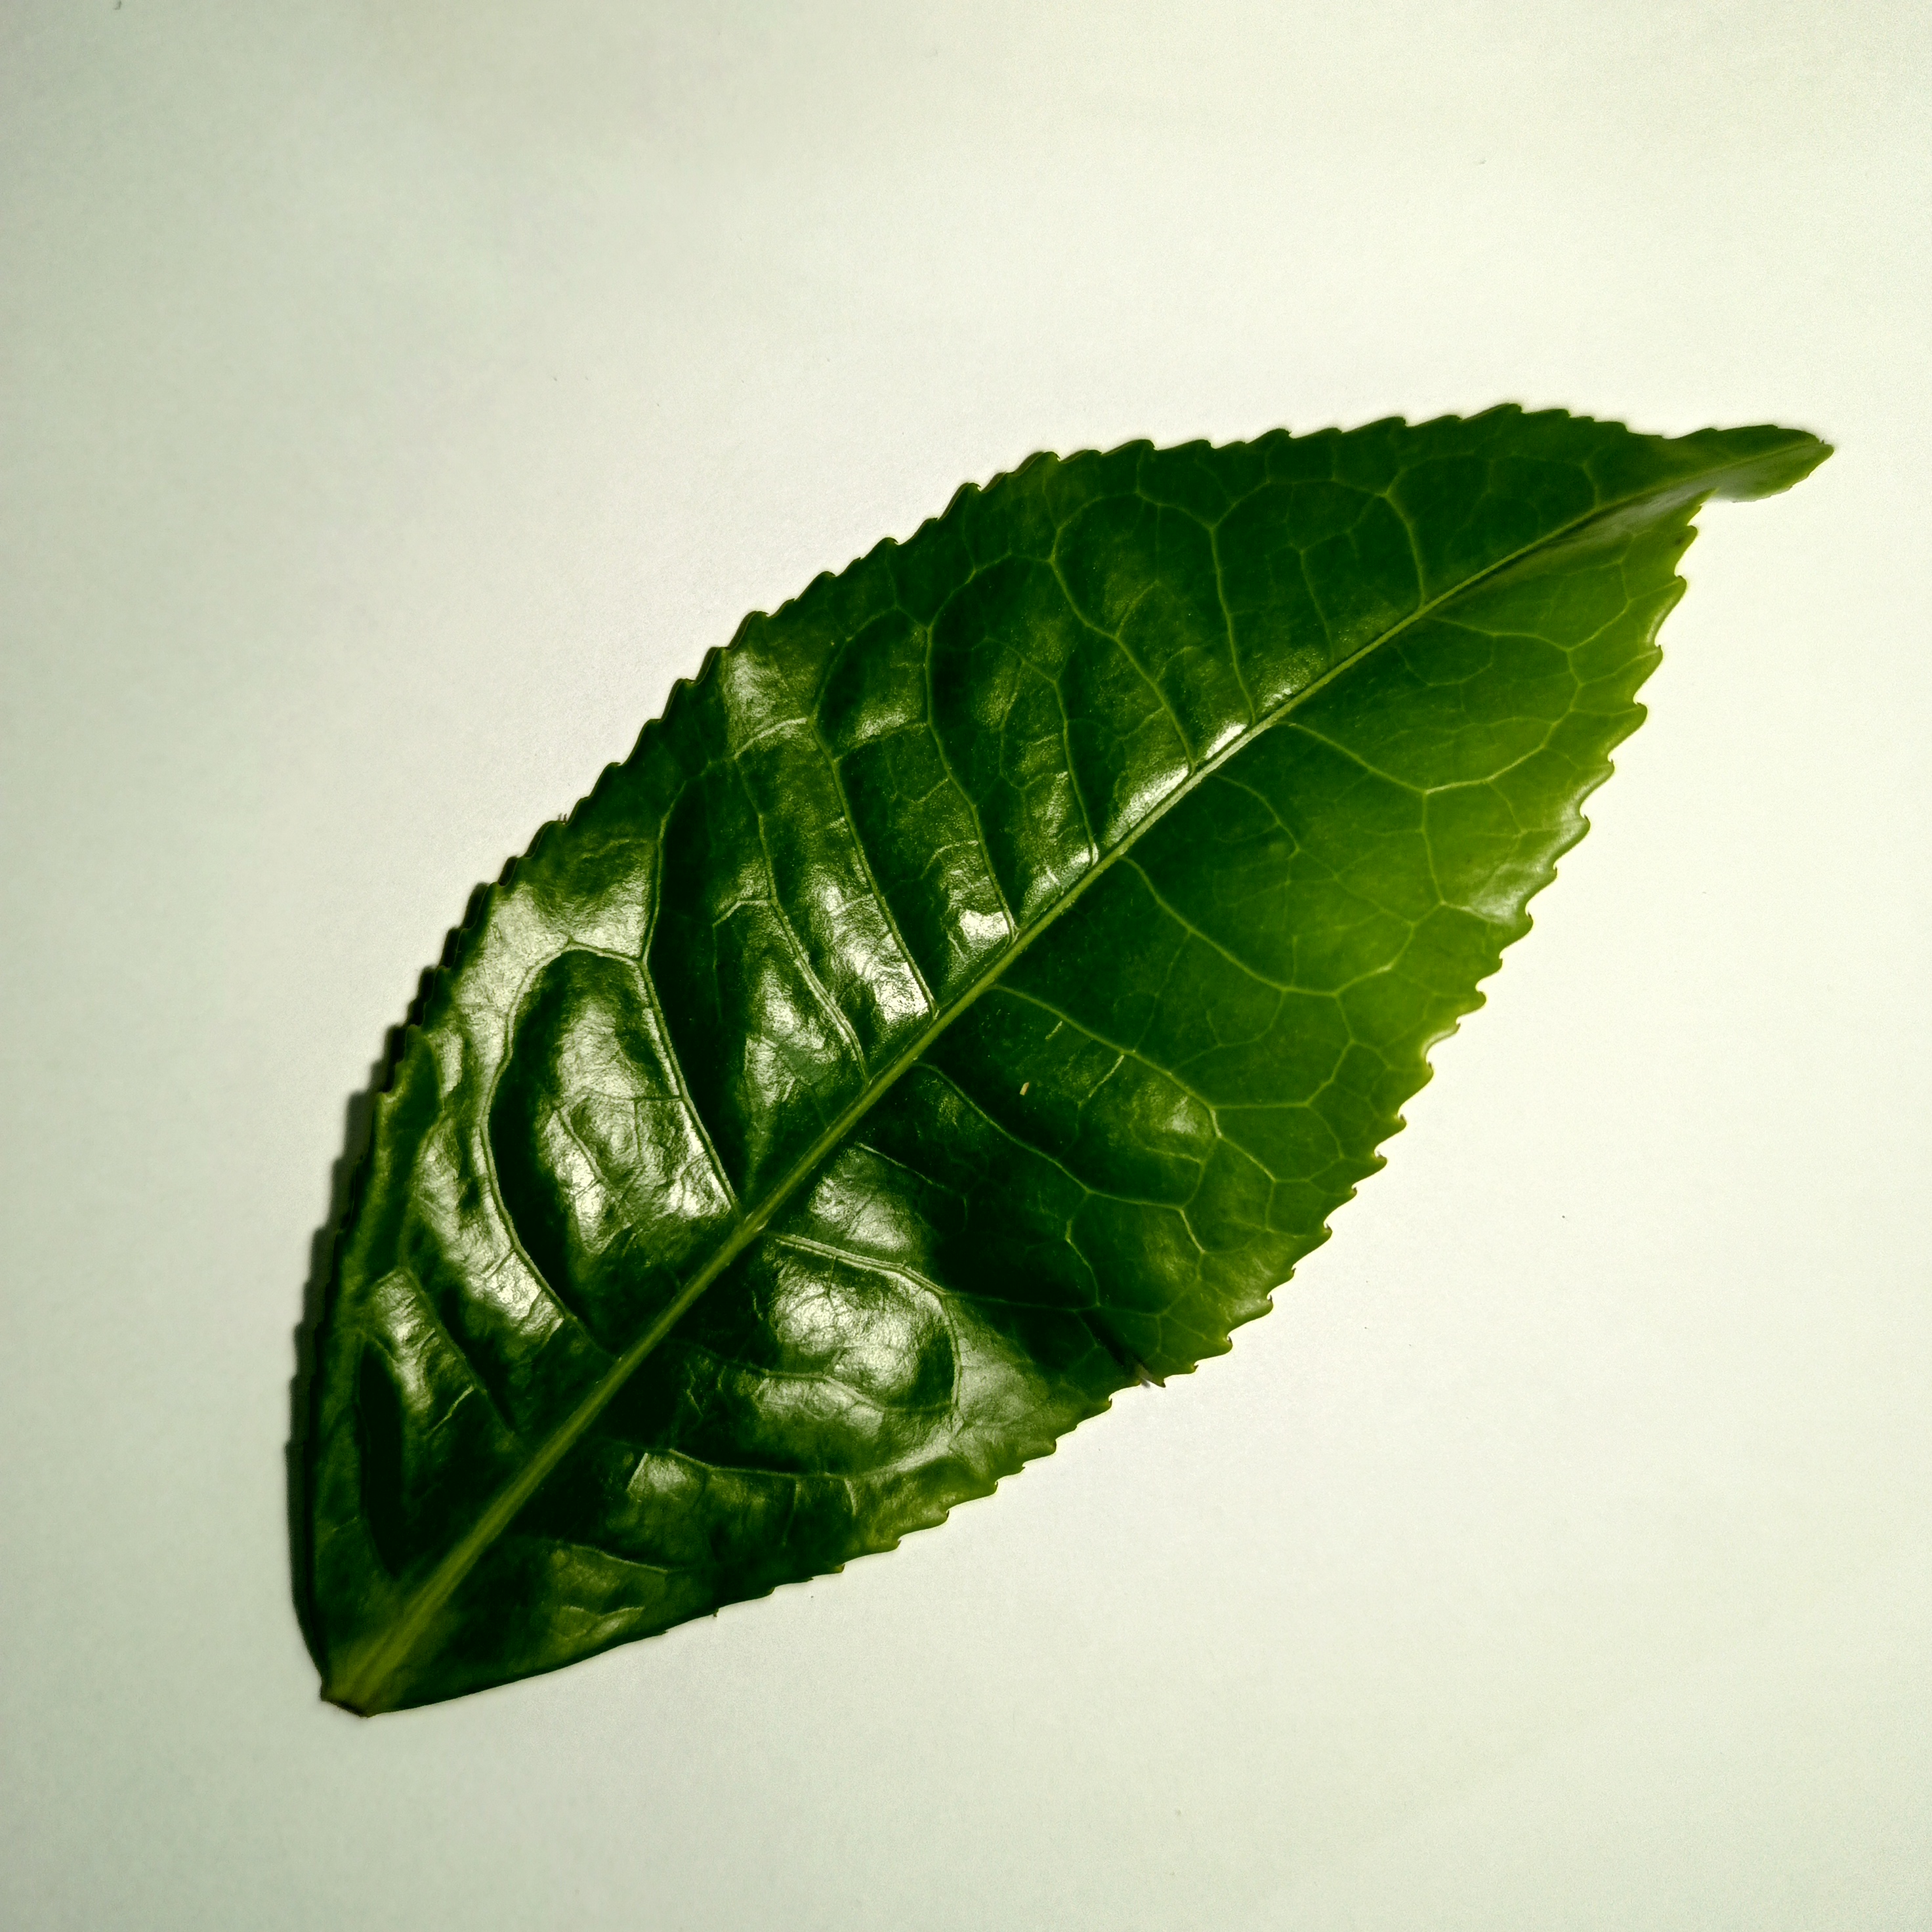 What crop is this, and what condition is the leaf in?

tea, healthy
